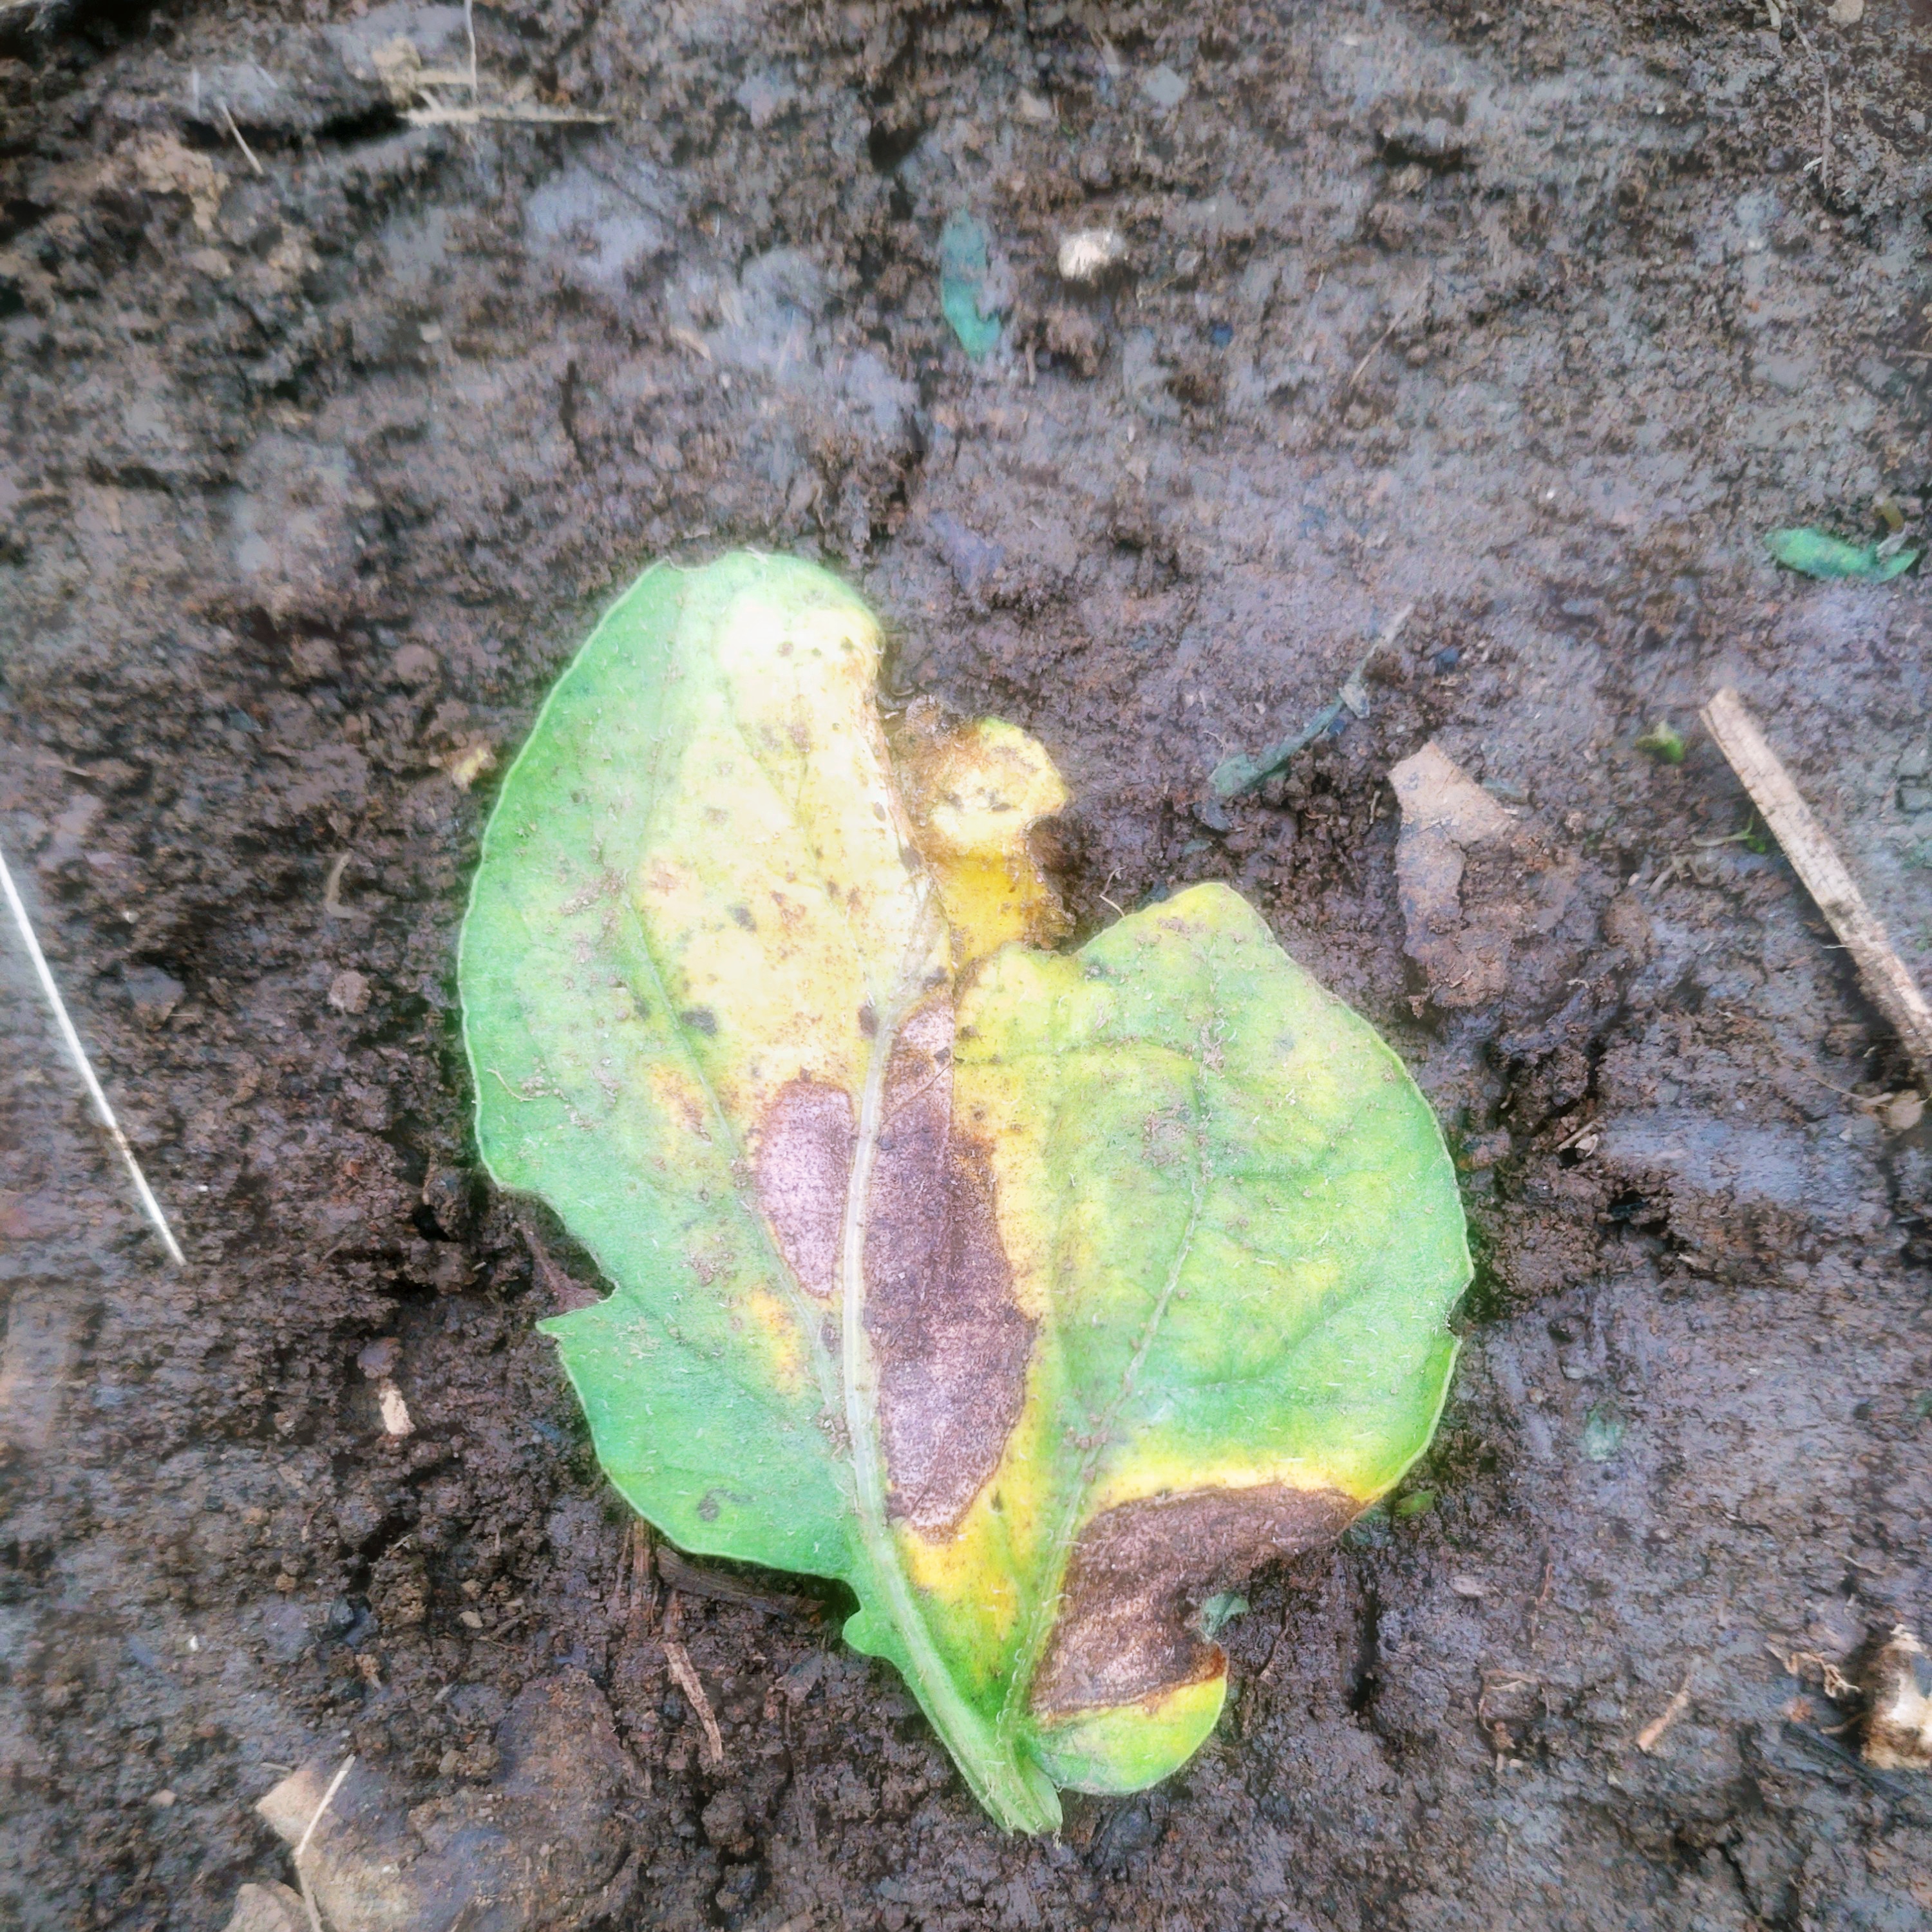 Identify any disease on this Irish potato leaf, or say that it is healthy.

late blight
